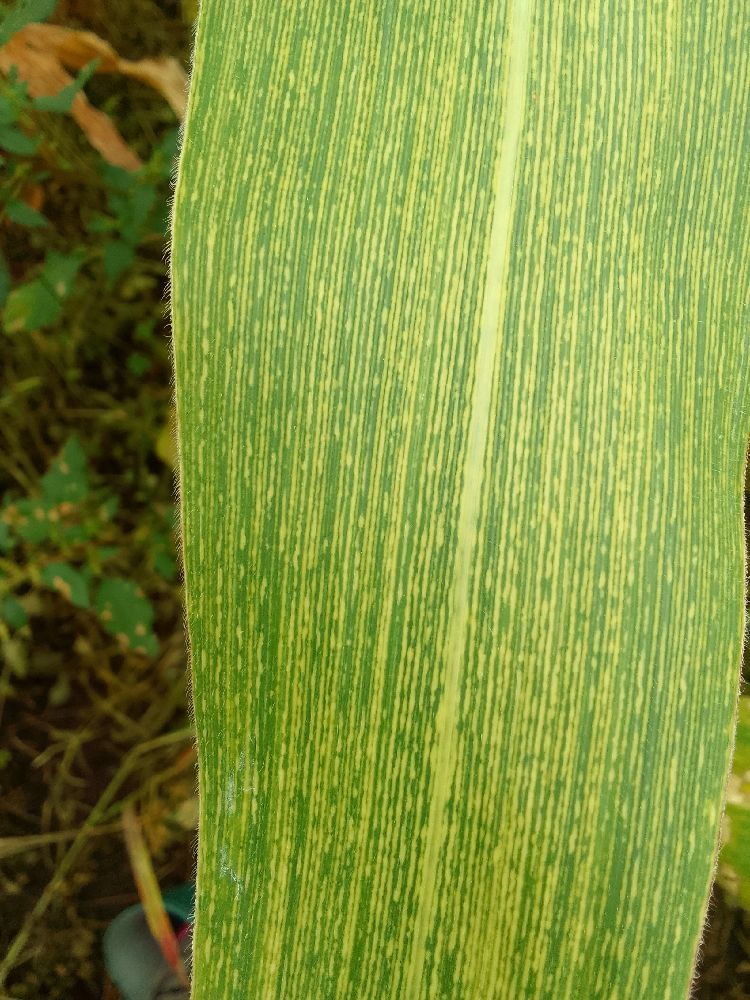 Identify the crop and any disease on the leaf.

maize, maize streak virus
